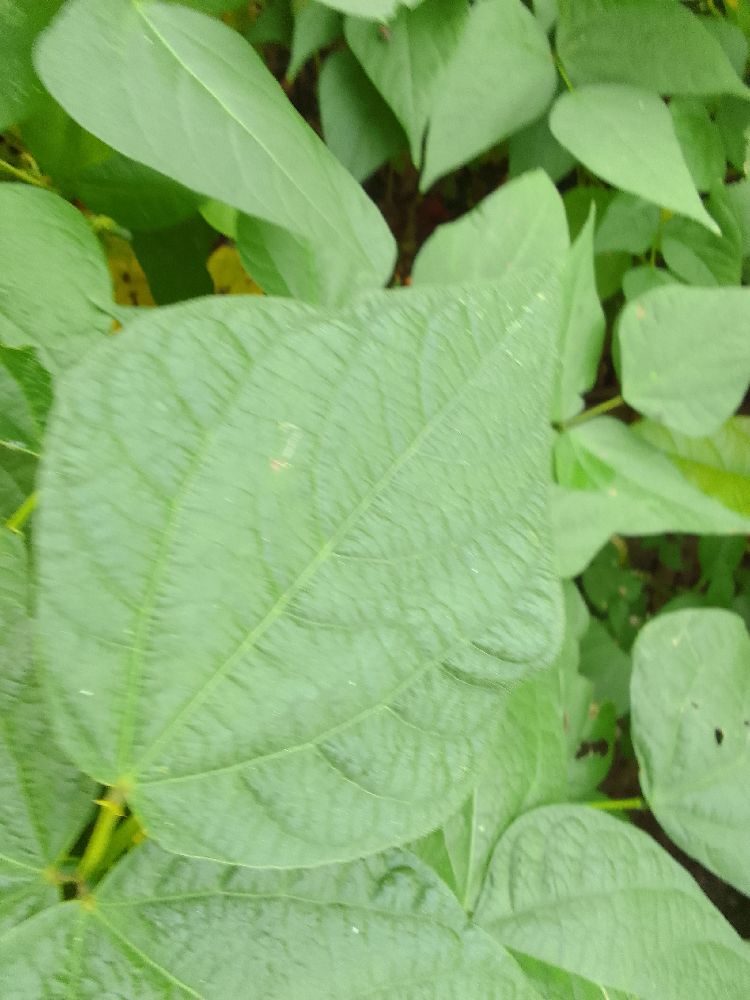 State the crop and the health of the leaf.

common bean, healthy
